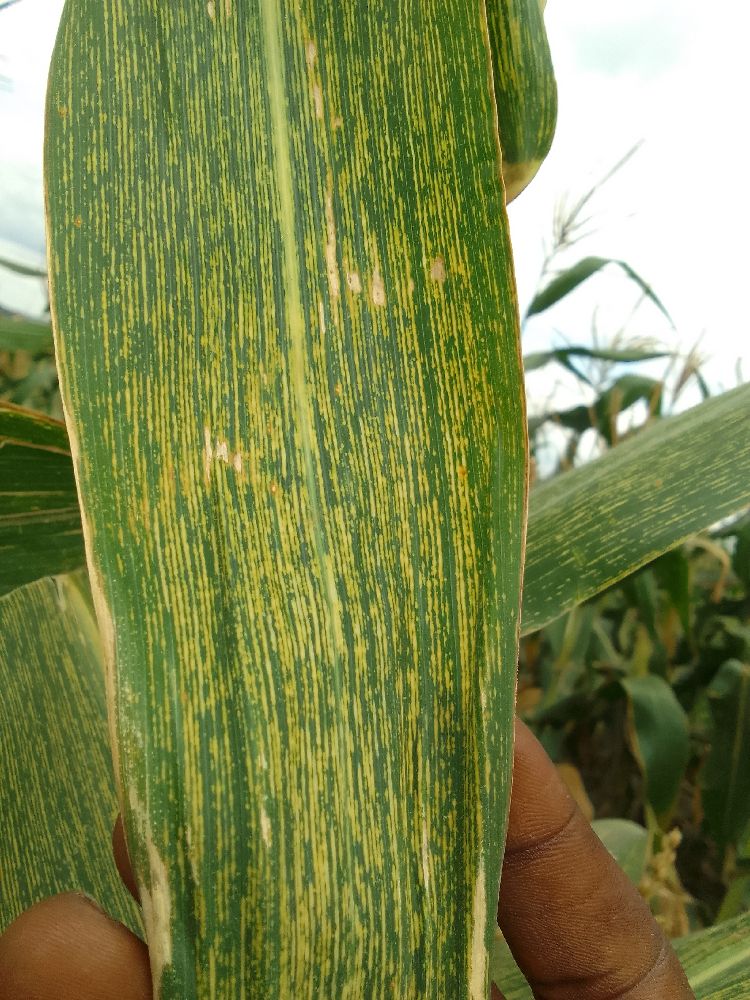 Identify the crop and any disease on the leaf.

maize, maize streak virus
